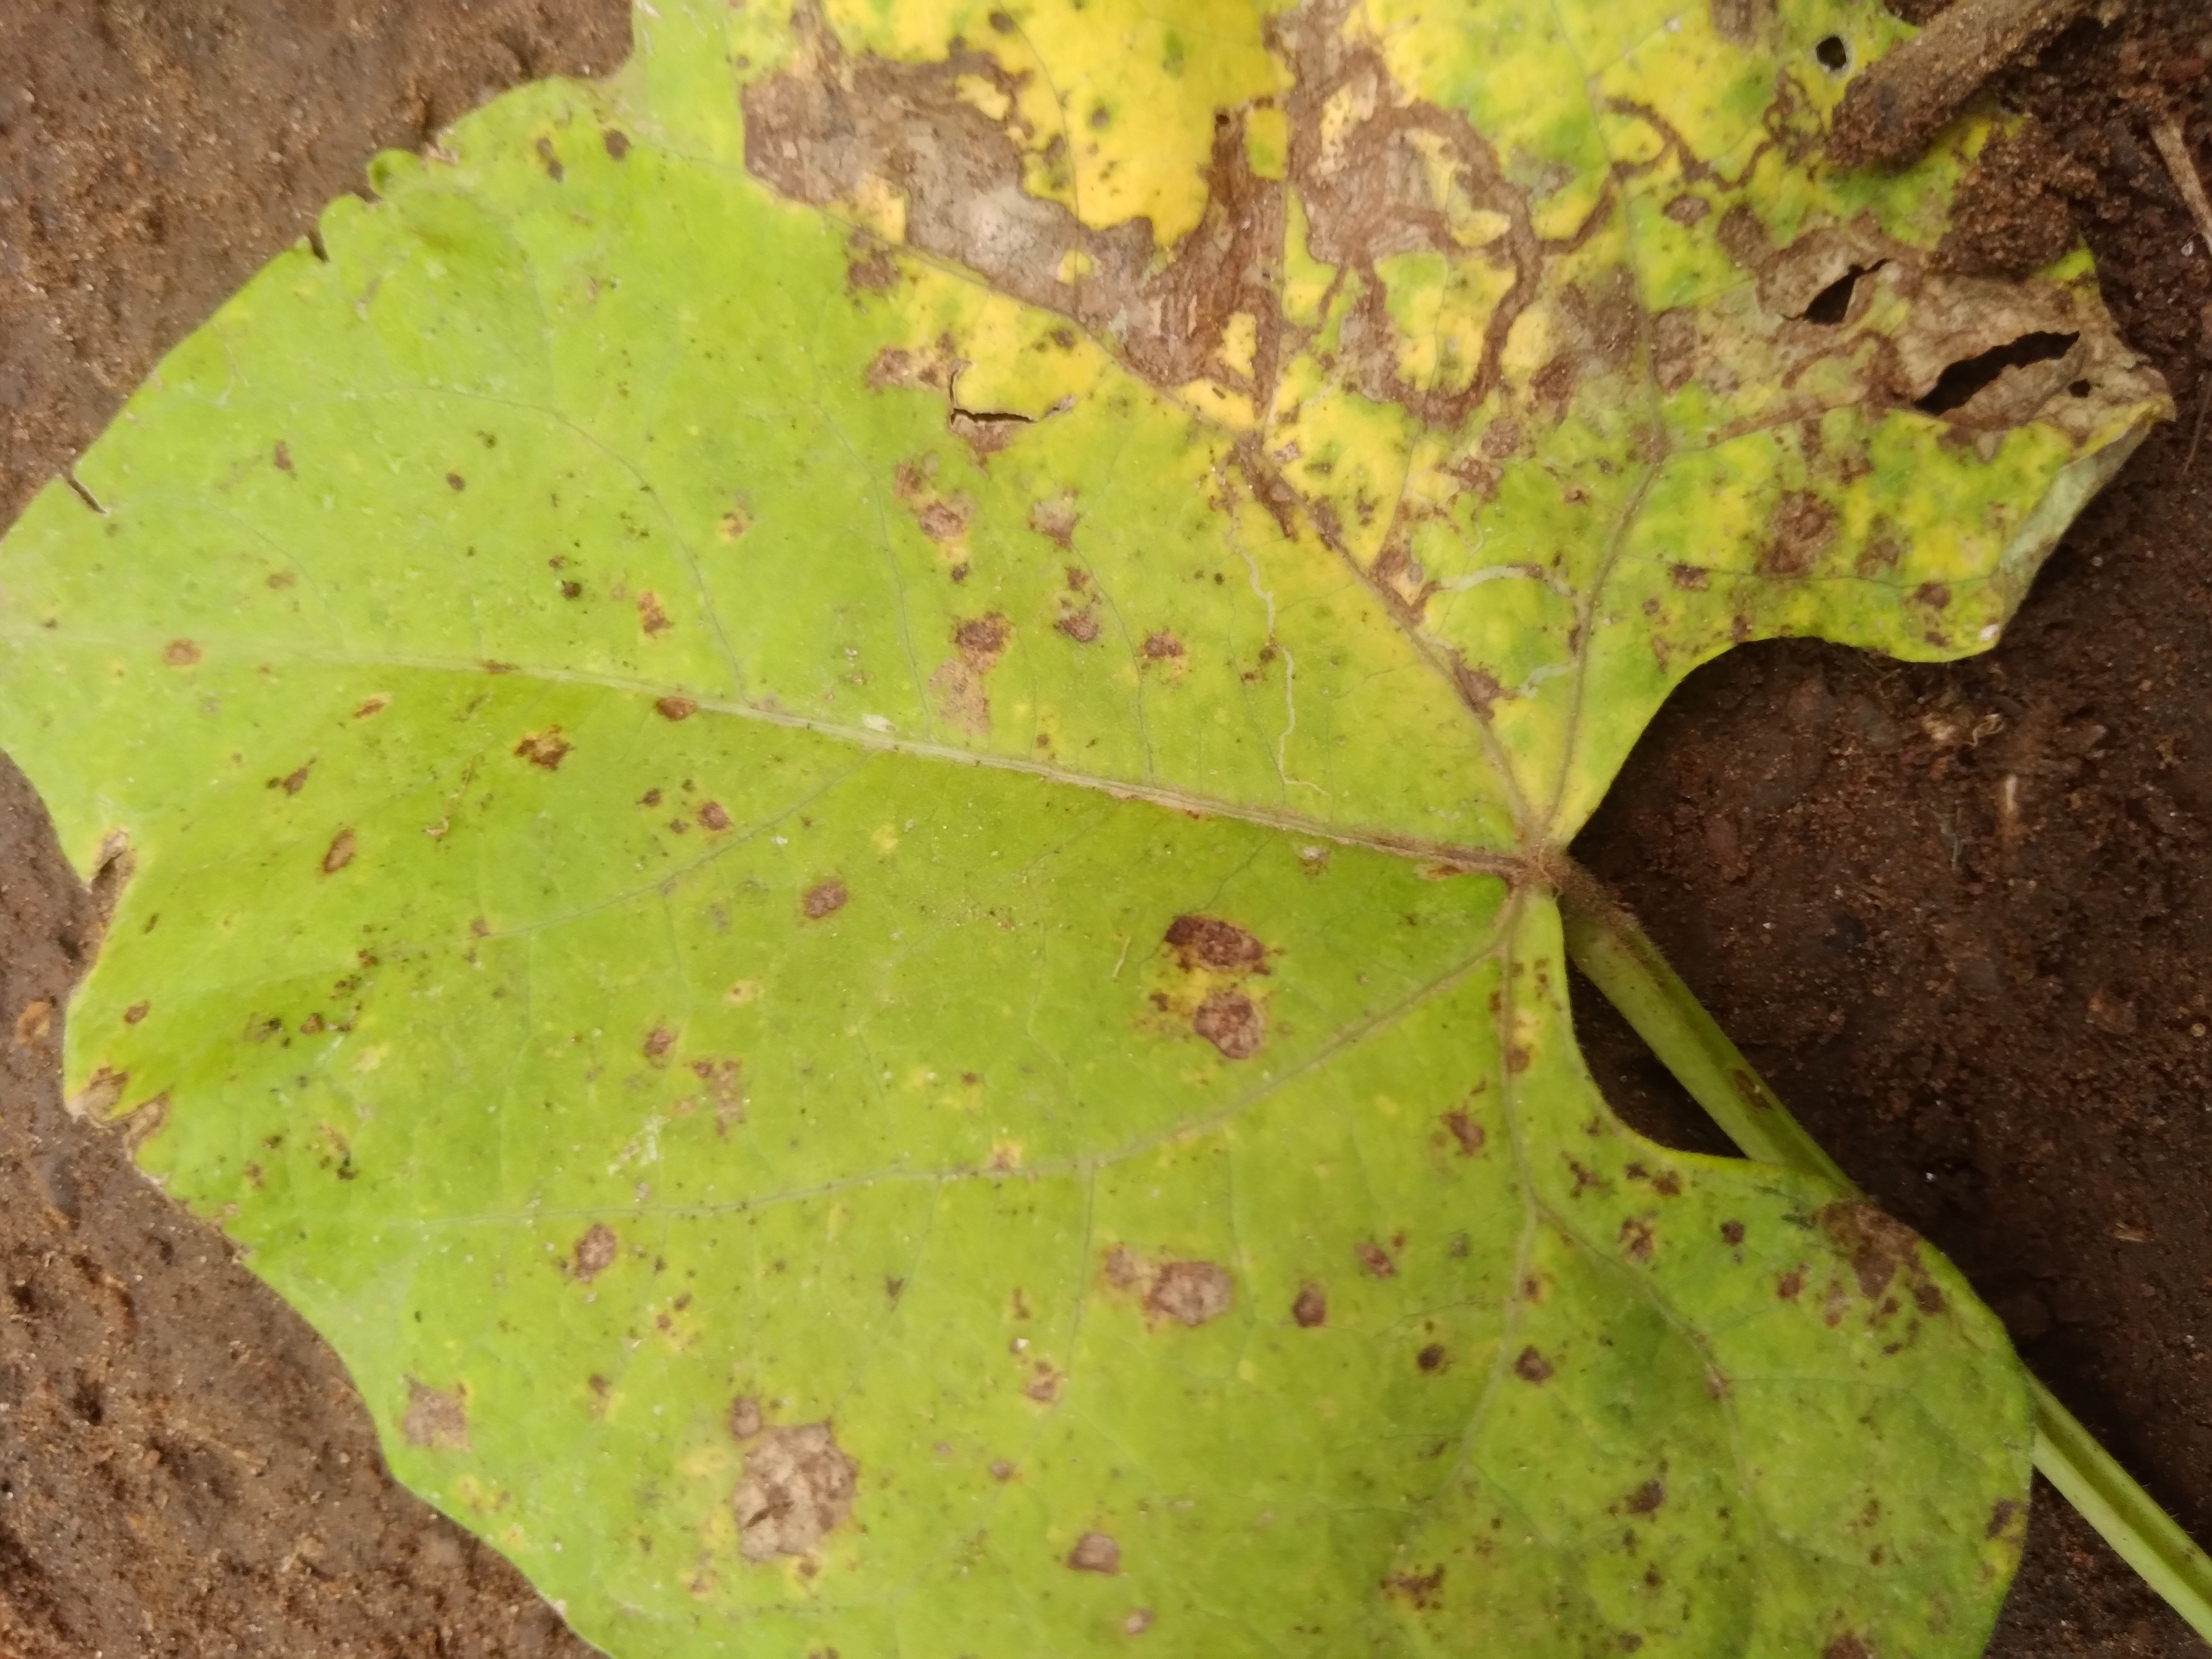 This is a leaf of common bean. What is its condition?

rust
